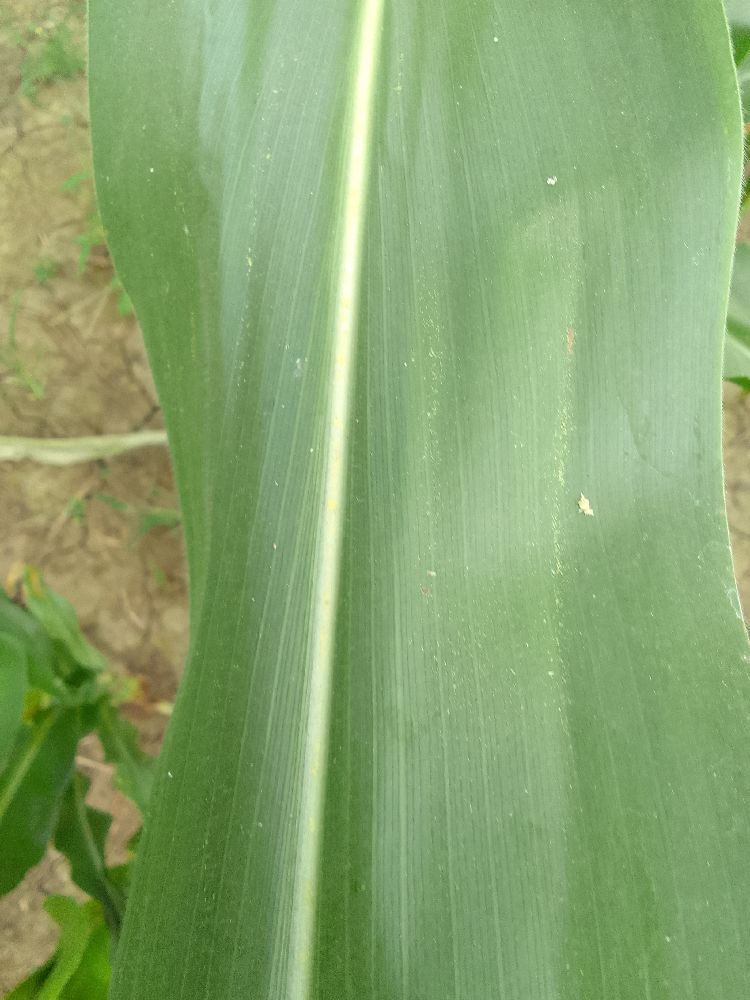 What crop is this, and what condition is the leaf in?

maize, healthy
